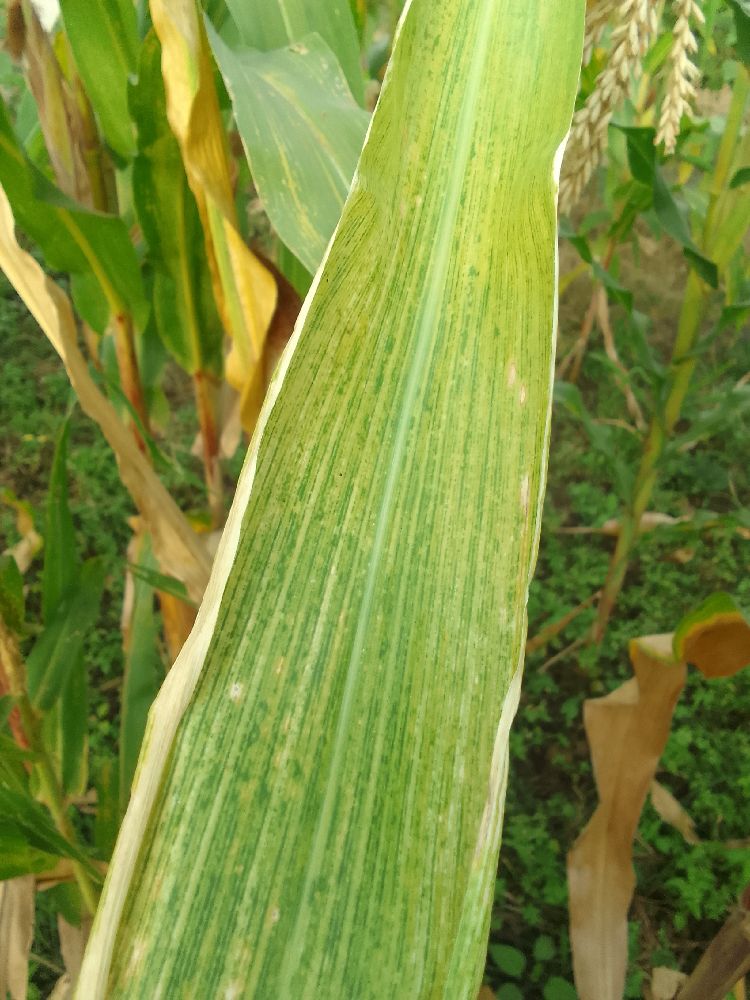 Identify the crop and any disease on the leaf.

maize, maize lethal necrosis
